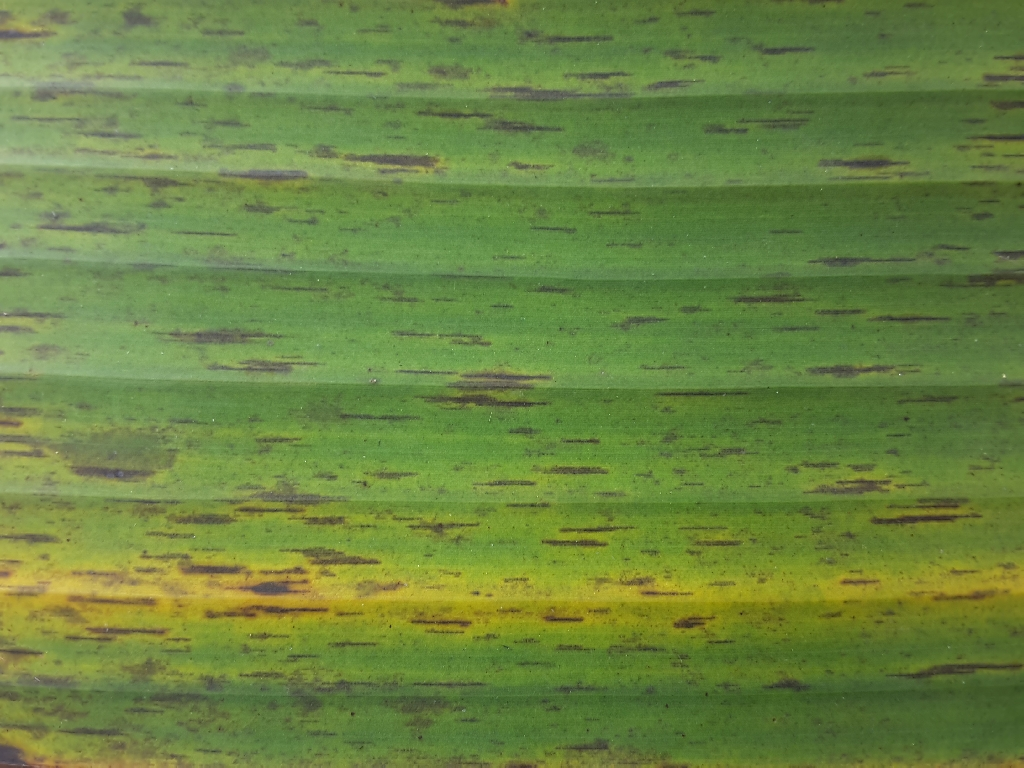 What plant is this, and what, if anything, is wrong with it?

banana, black sigatoka
